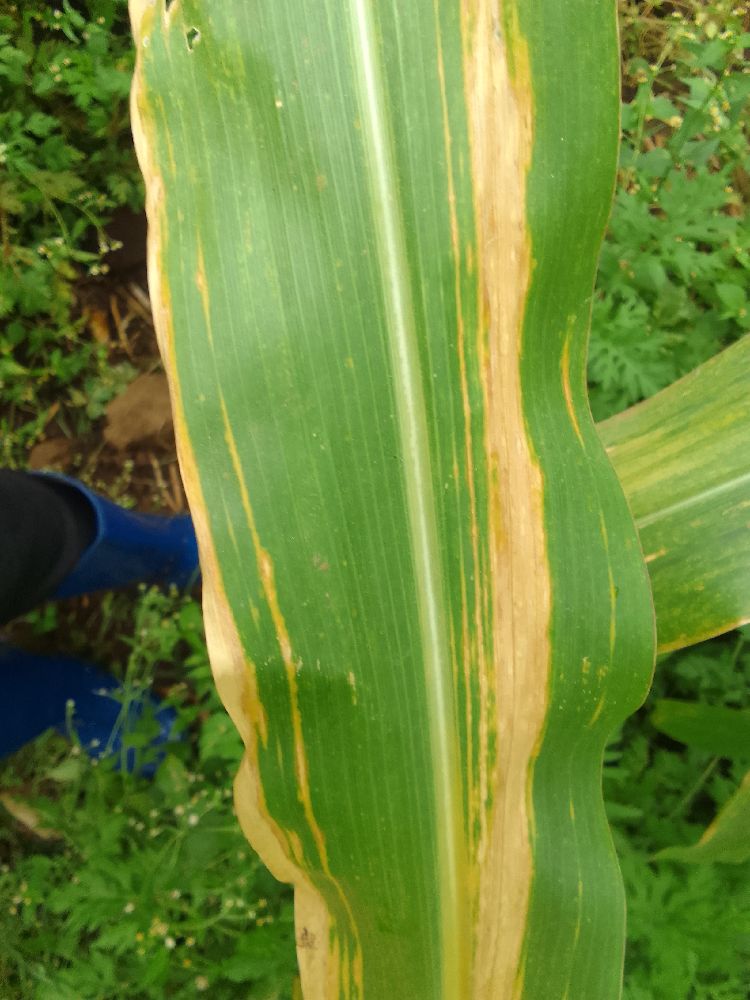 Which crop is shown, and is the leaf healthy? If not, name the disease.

maize, maize lethal necrosis
